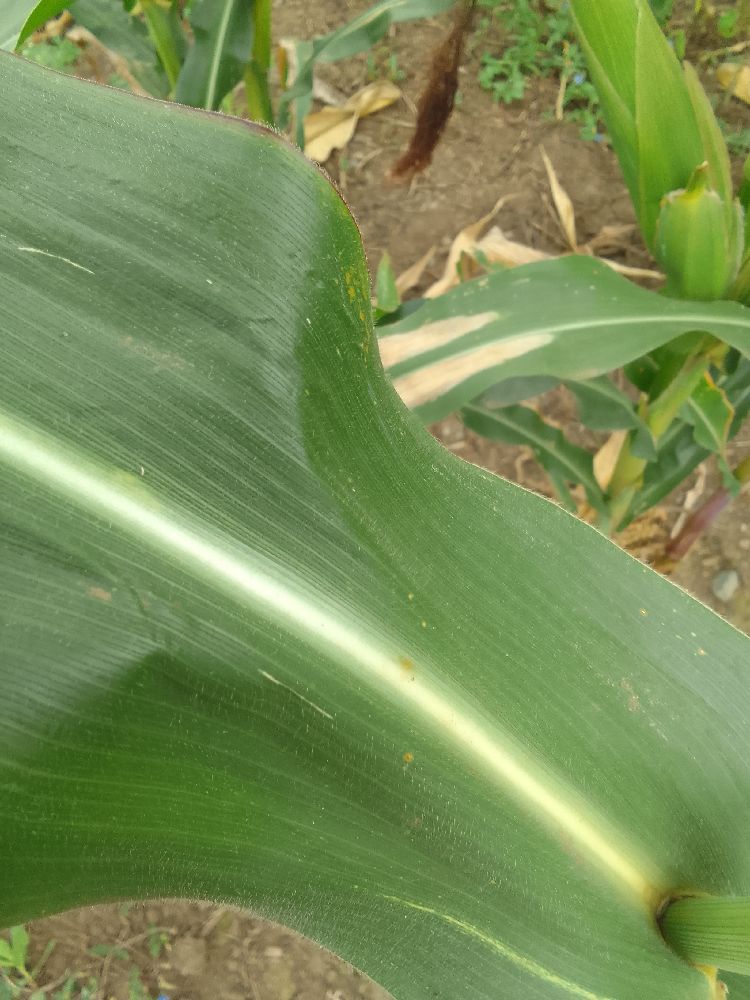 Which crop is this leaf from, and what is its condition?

maize, healthy
